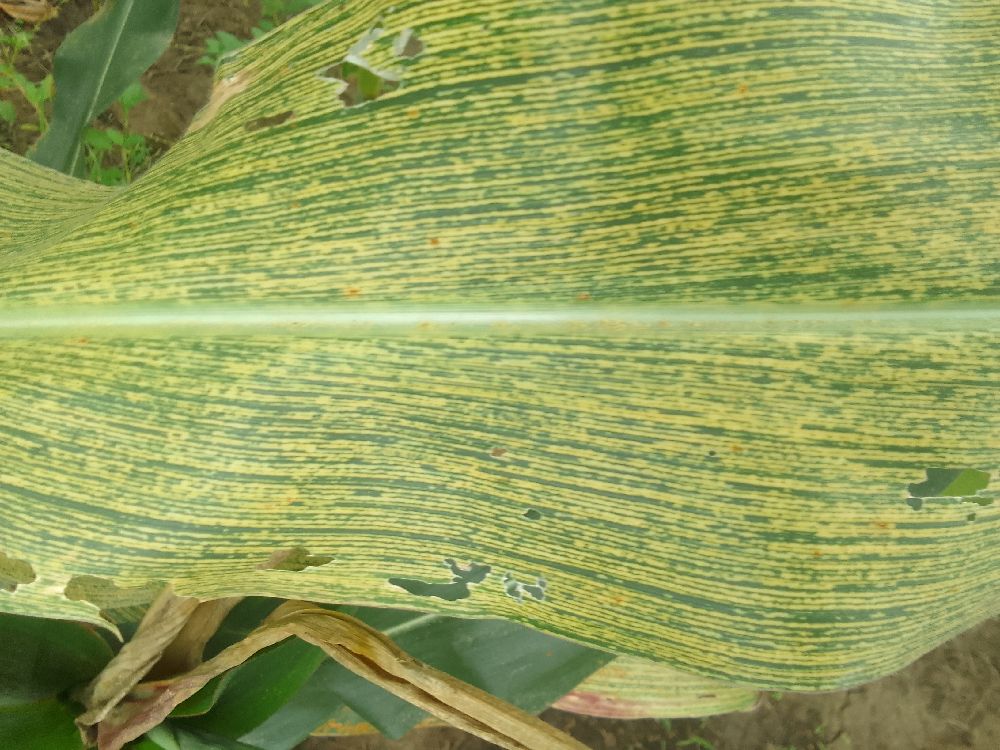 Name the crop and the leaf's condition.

maize, maize streak virus
